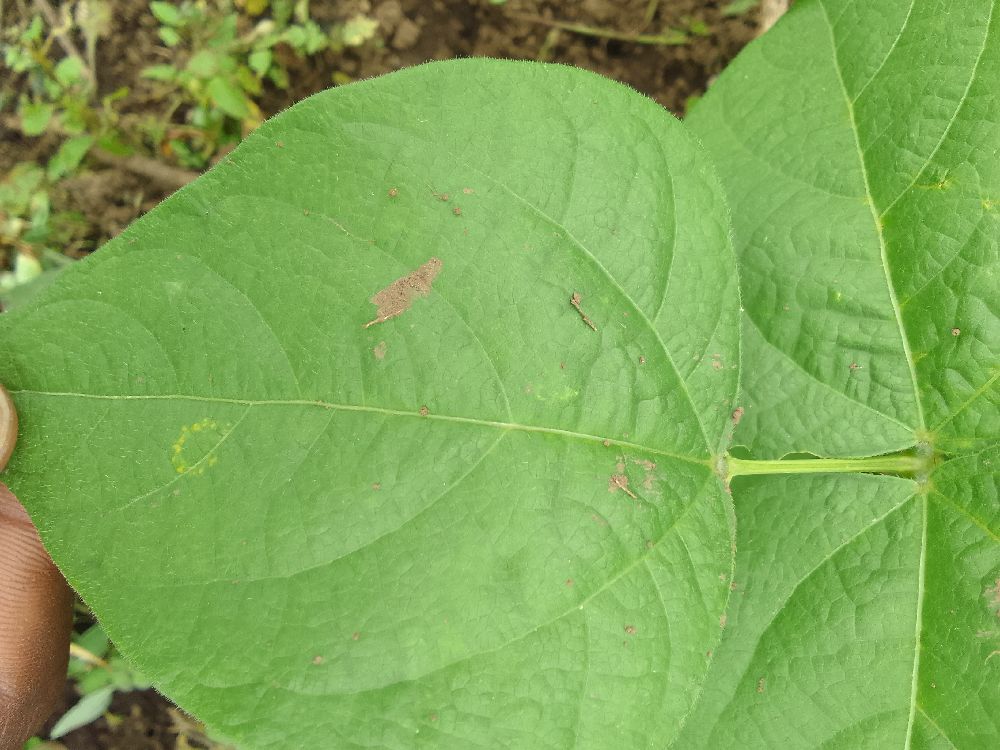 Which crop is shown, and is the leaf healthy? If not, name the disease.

common bean, healthy
